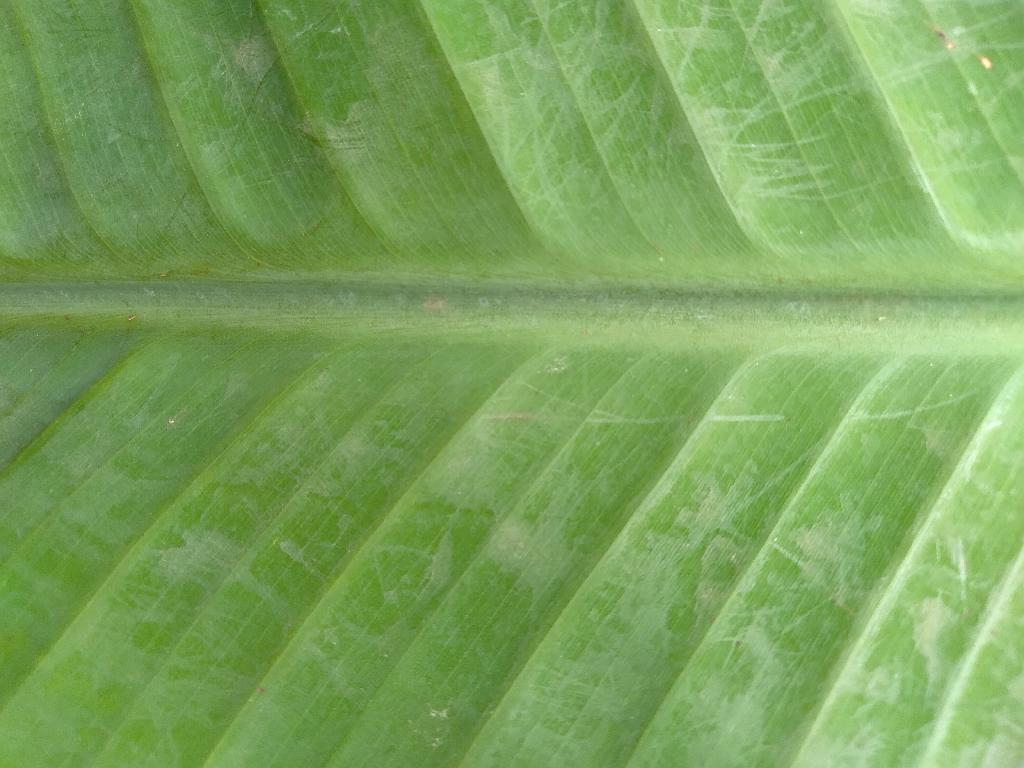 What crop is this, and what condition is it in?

banana, healthy
